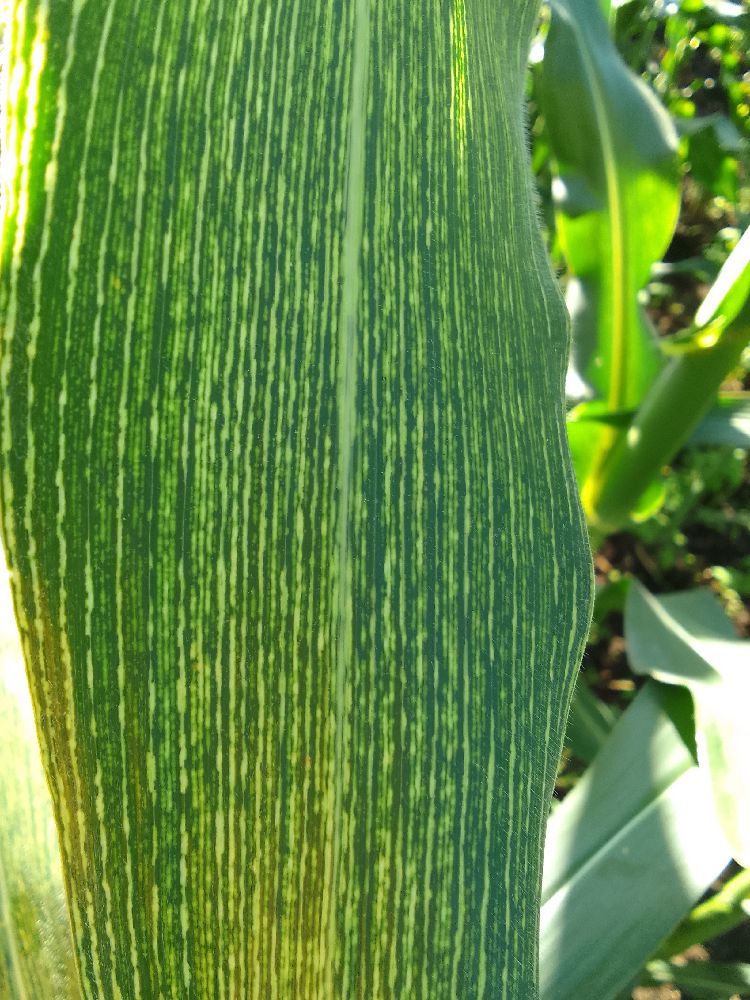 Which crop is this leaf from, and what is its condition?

maize, maize streak virus
